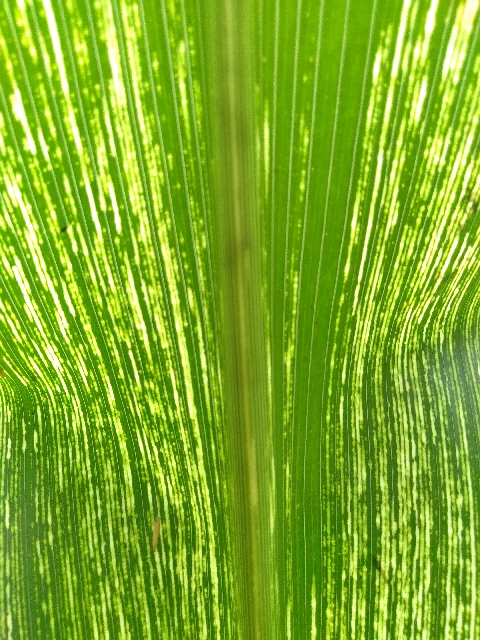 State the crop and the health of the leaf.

maize, maize streak virus
